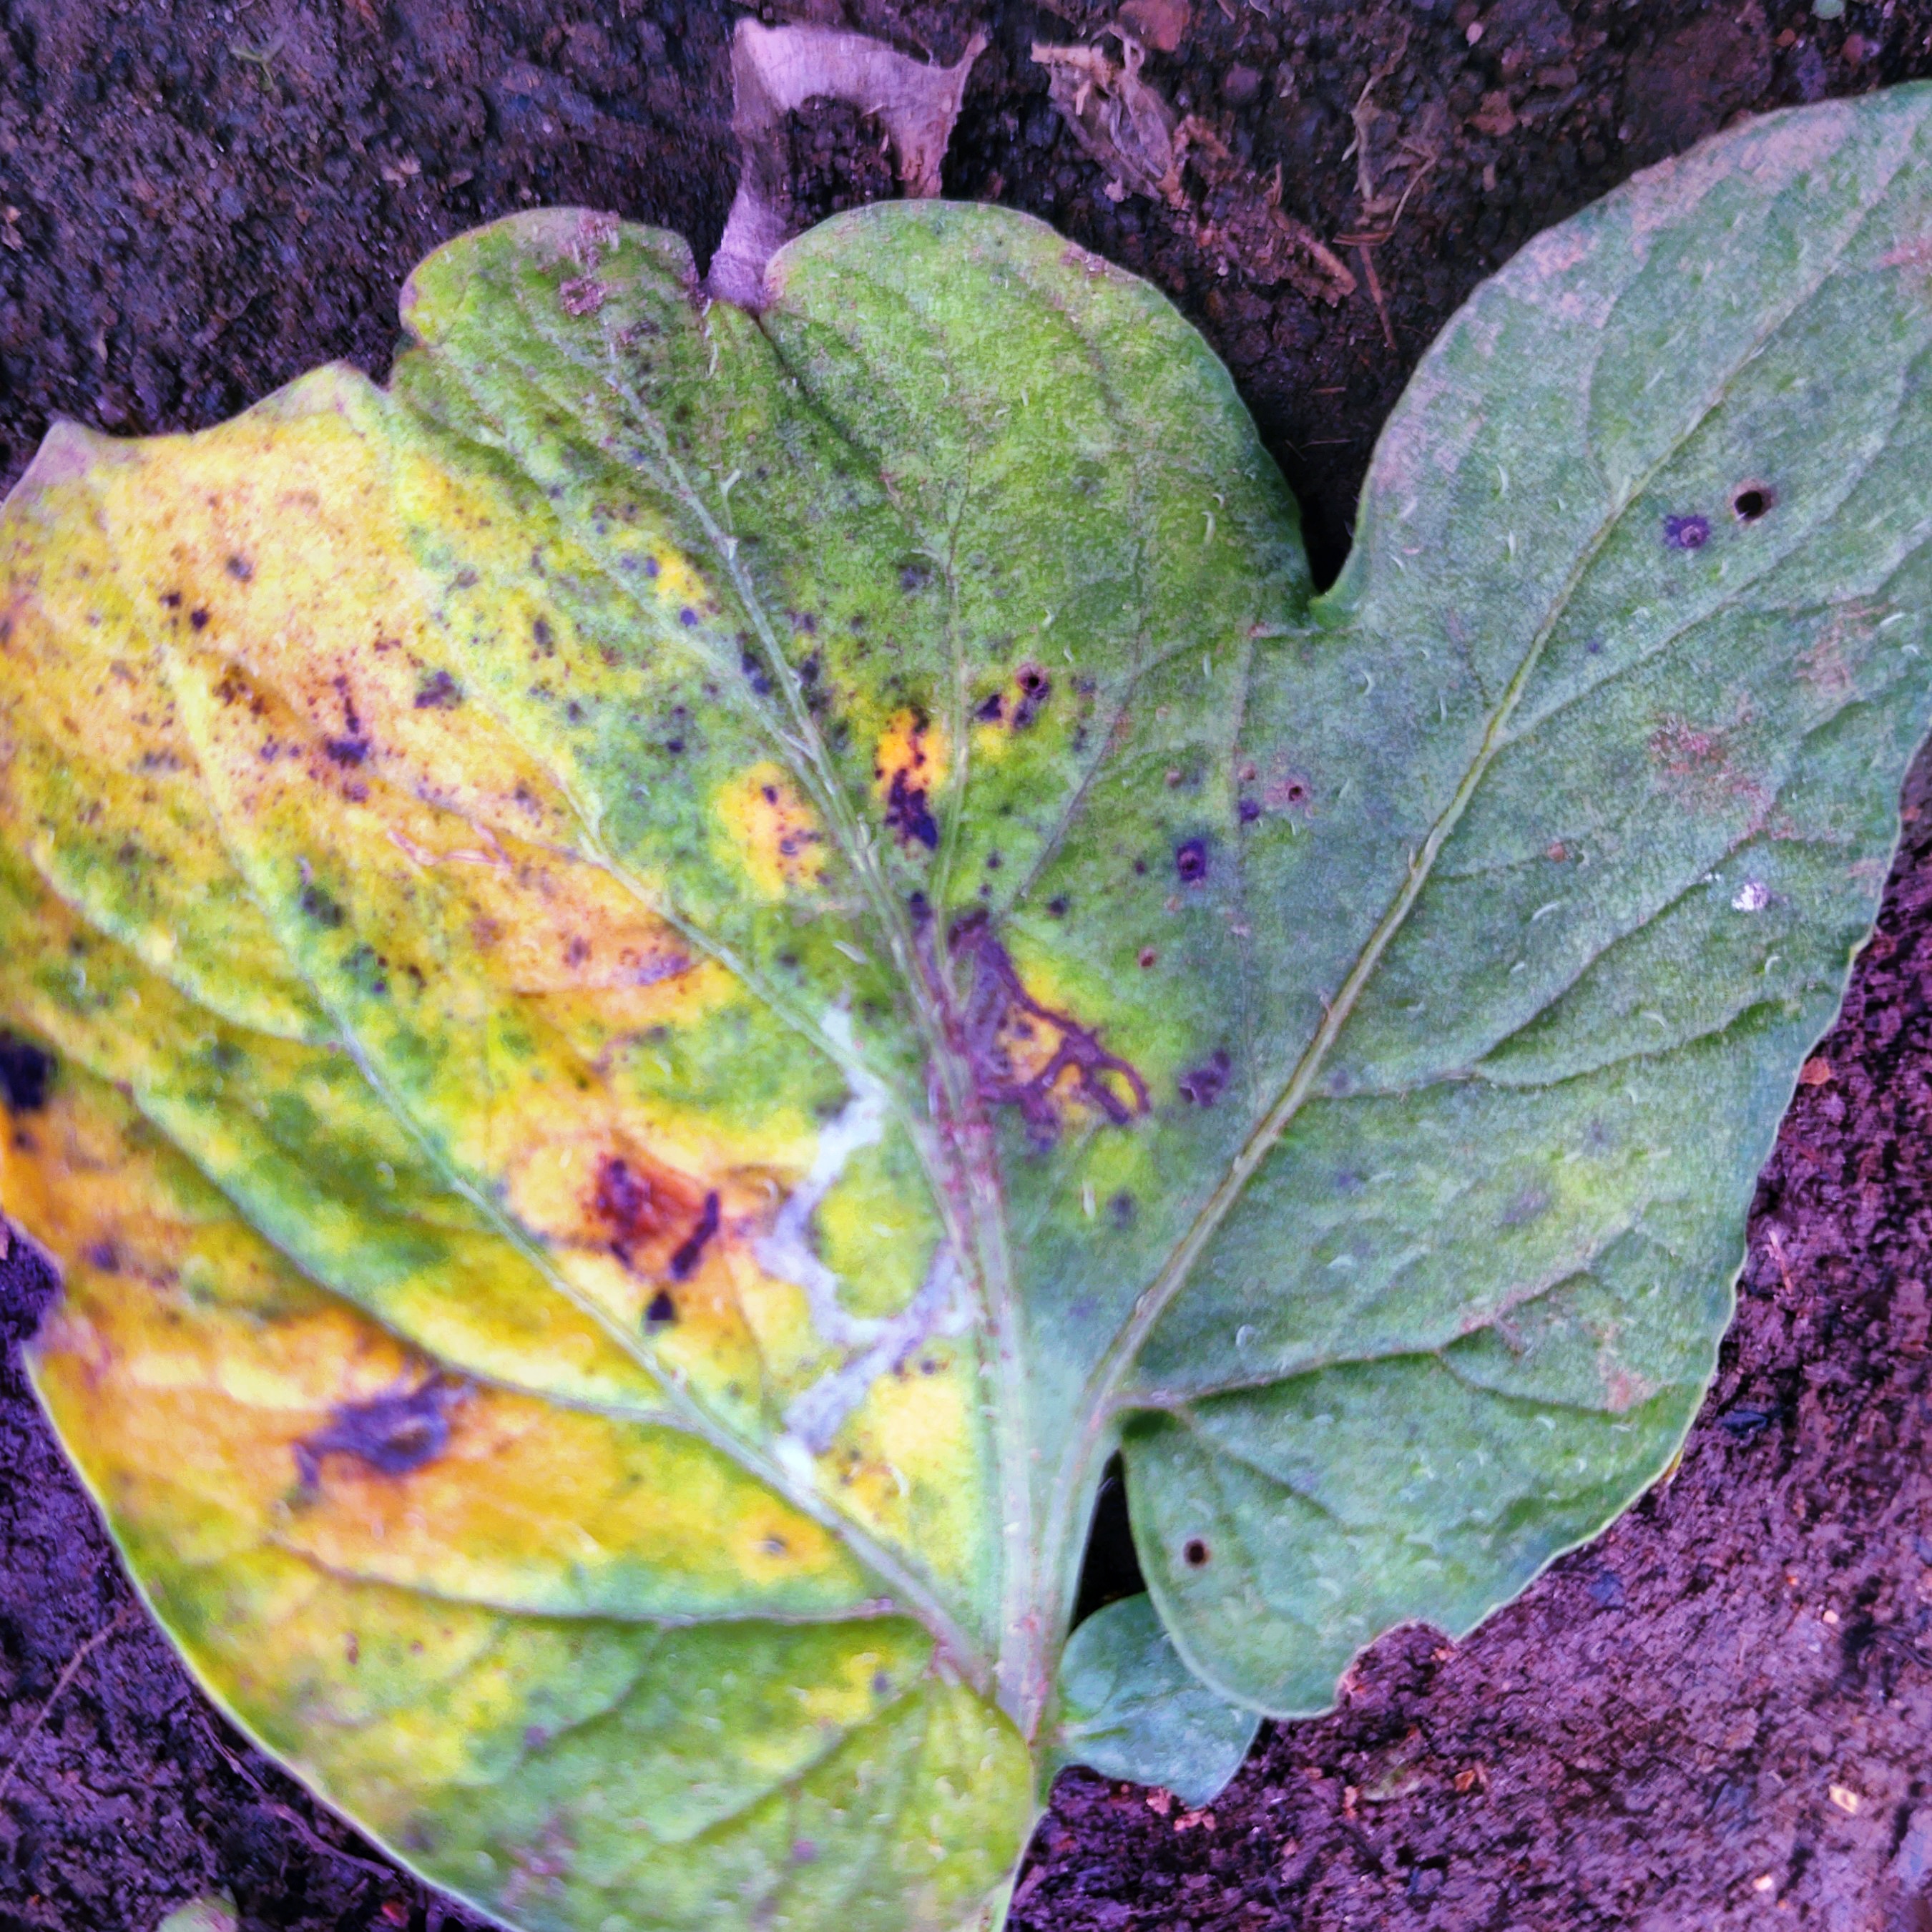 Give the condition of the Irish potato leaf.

late blight
